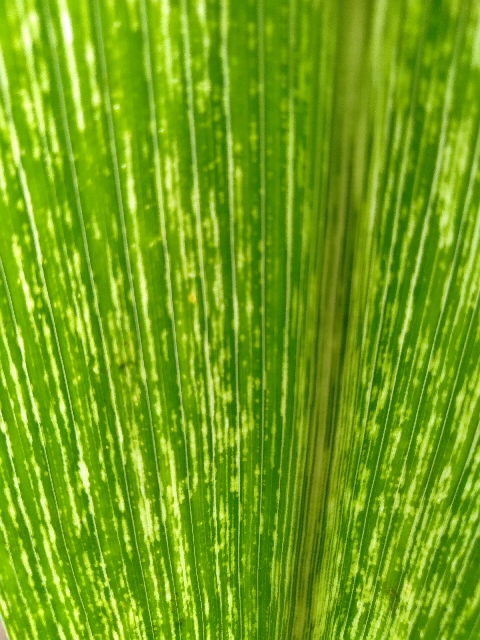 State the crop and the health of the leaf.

maize, maize streak virus
